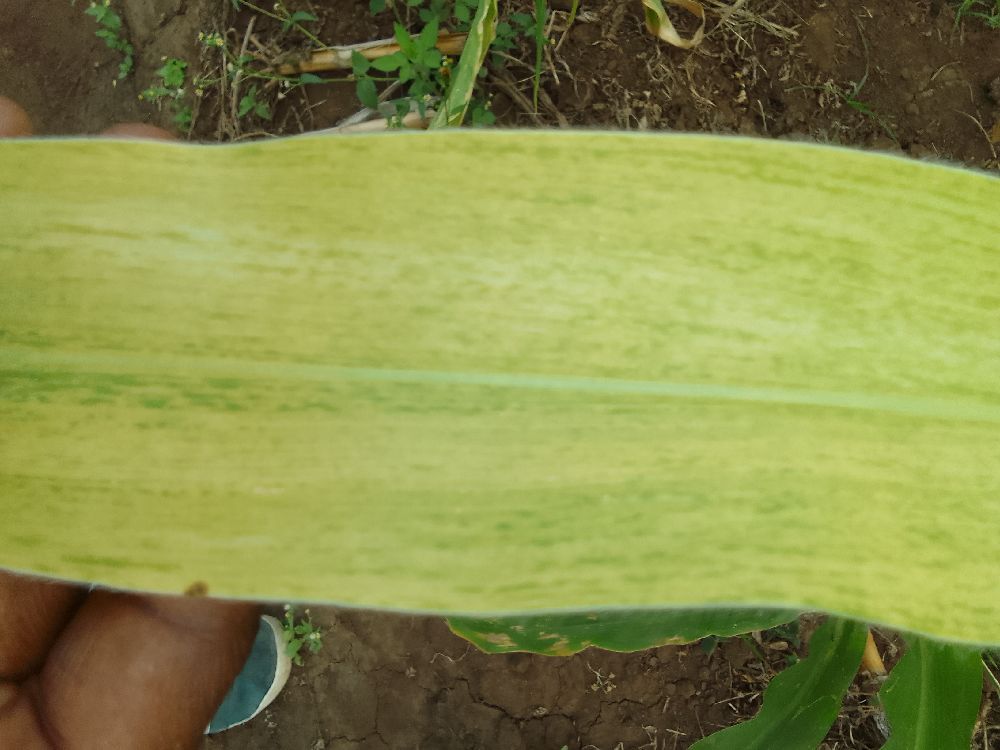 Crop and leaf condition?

maize, maize lethal necrosis
